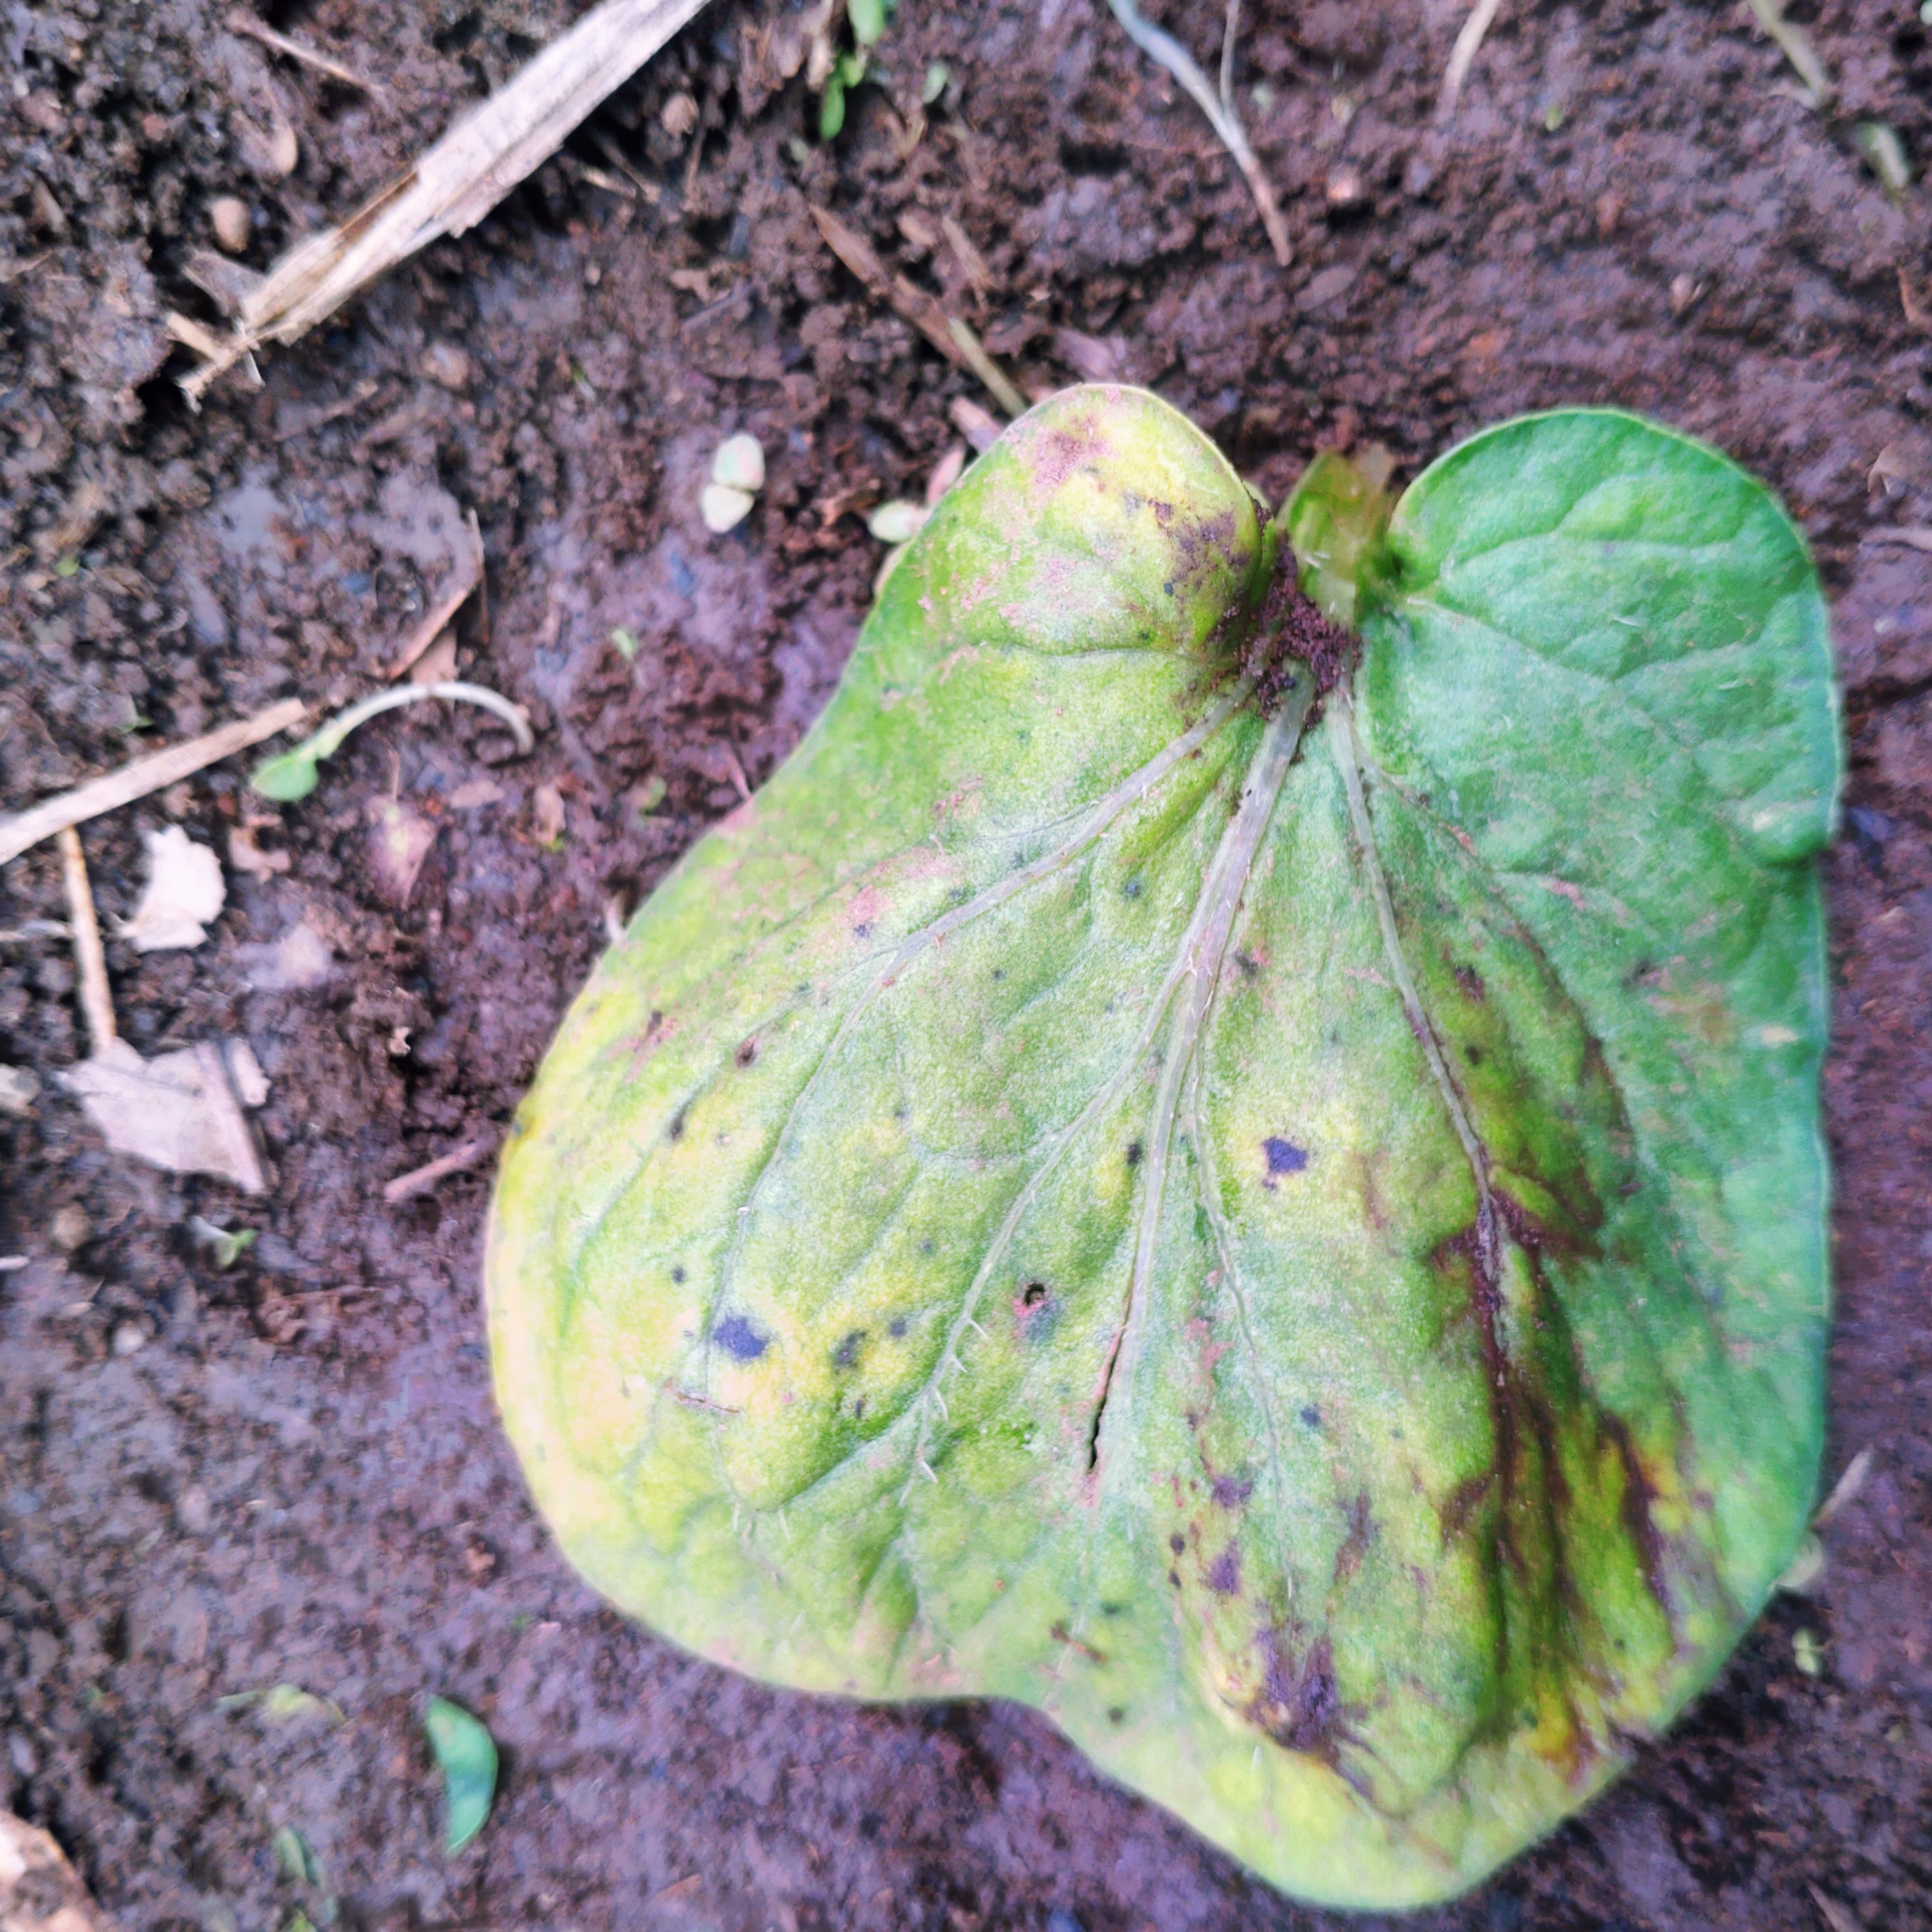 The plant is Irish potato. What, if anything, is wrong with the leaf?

late blight
